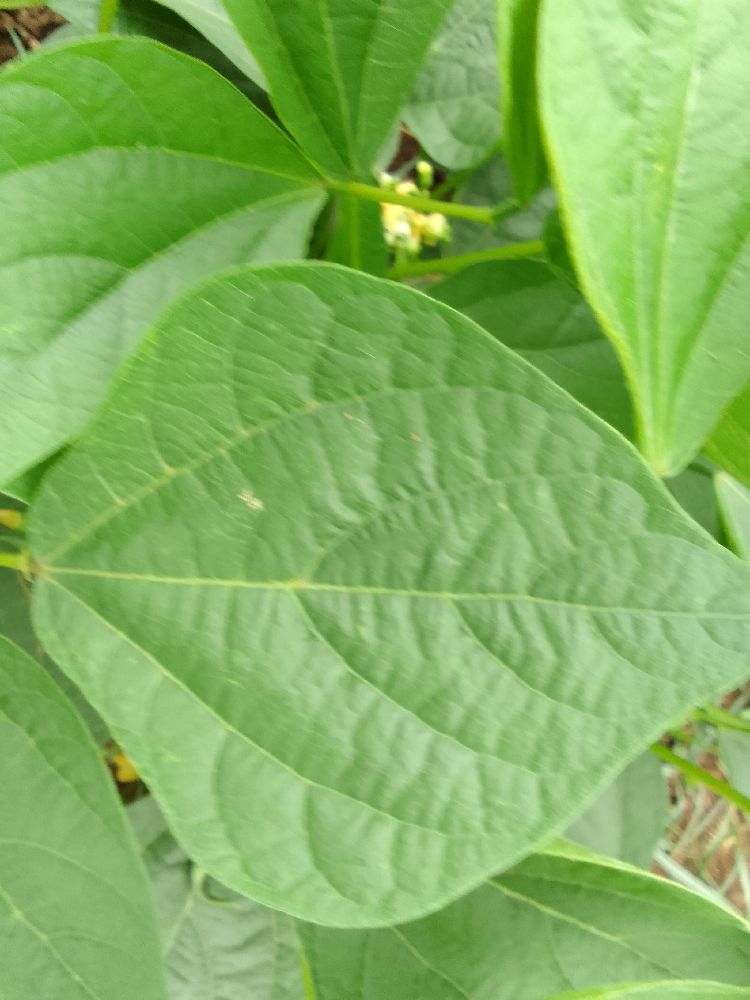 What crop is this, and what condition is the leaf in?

common bean, healthy
